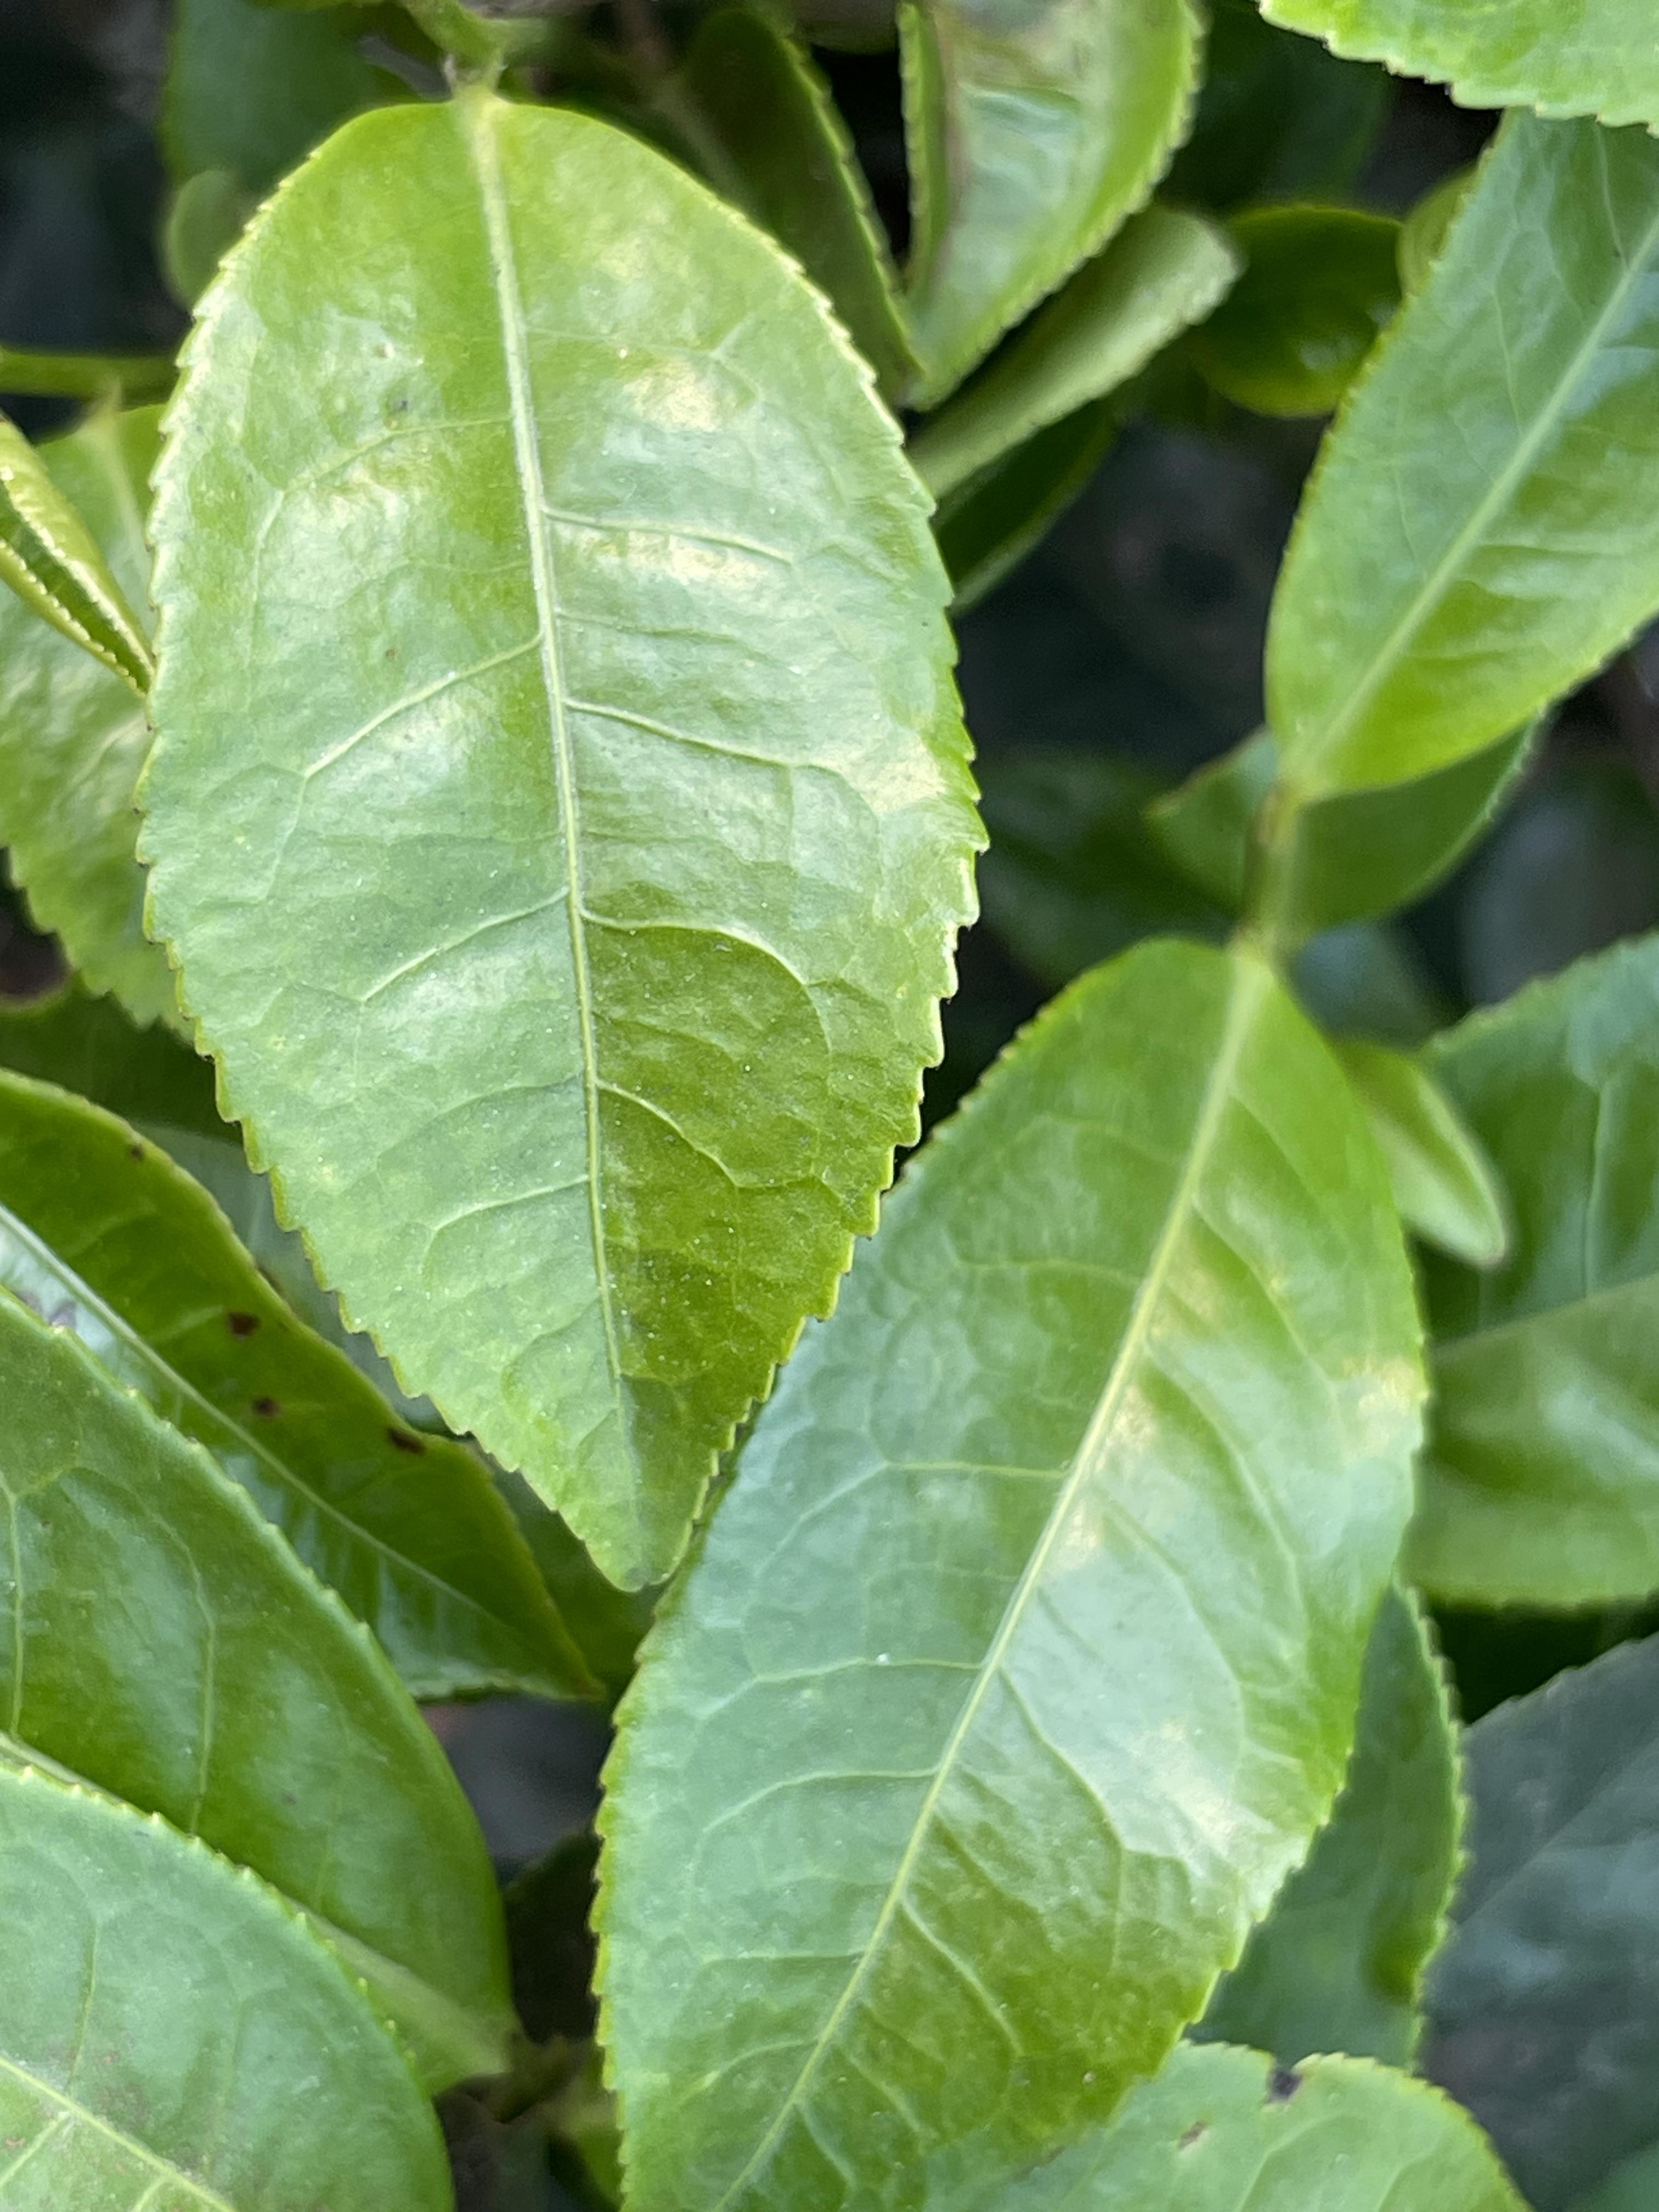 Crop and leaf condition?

tea, healthy leaf
